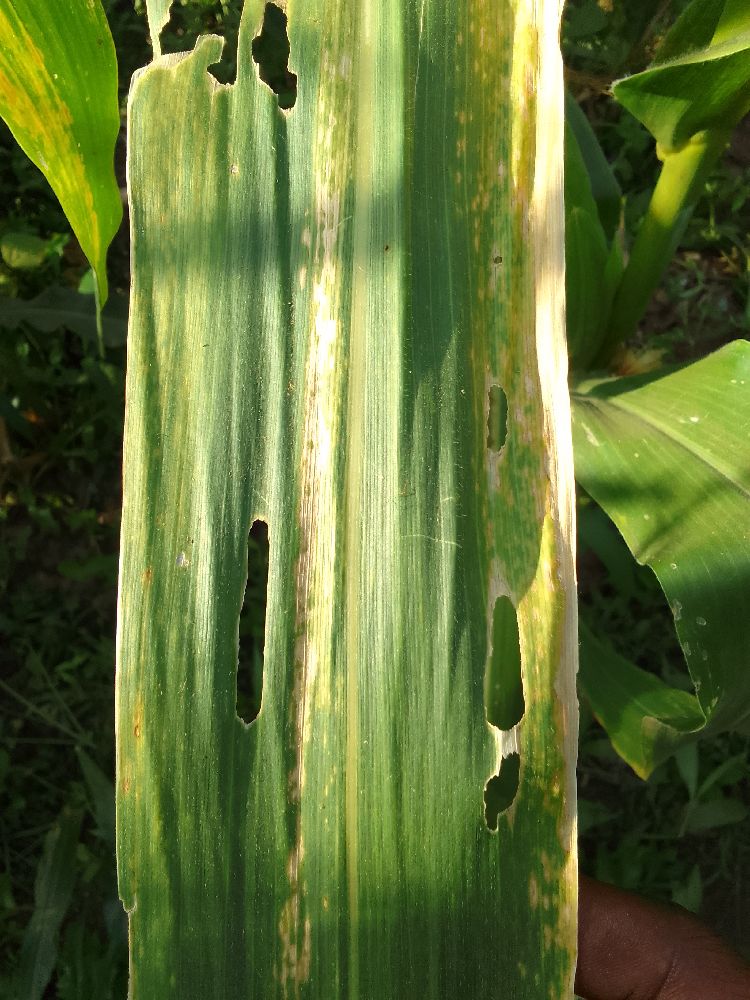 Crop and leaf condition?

maize, maize lethal necrosis
